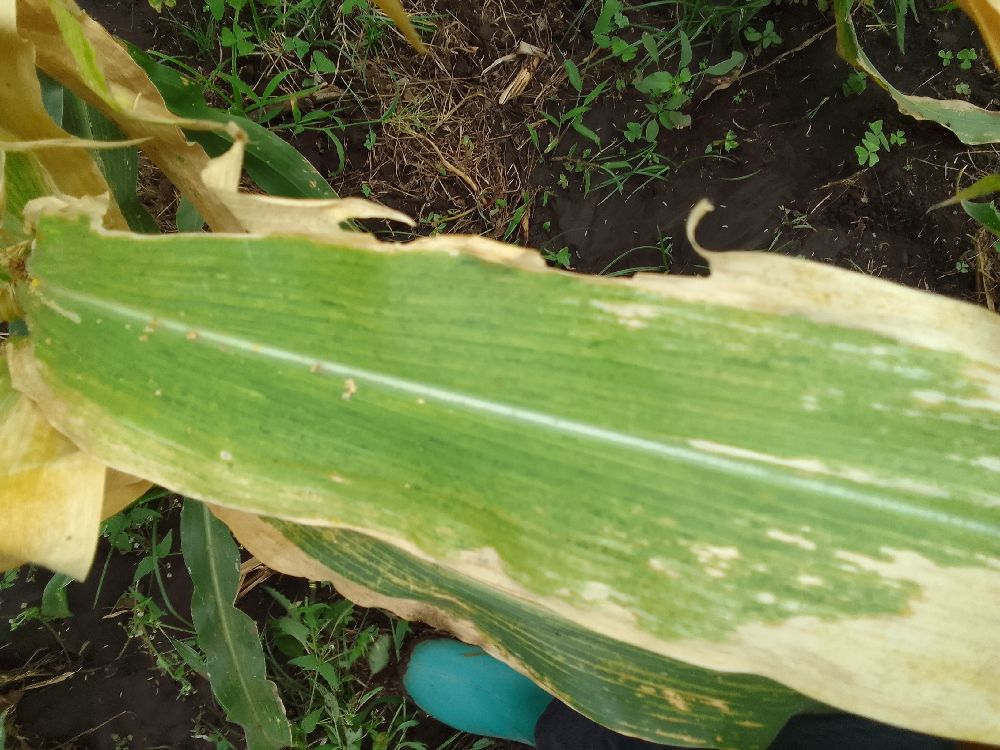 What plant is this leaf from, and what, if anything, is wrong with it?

maize, maize lethal necrosis
